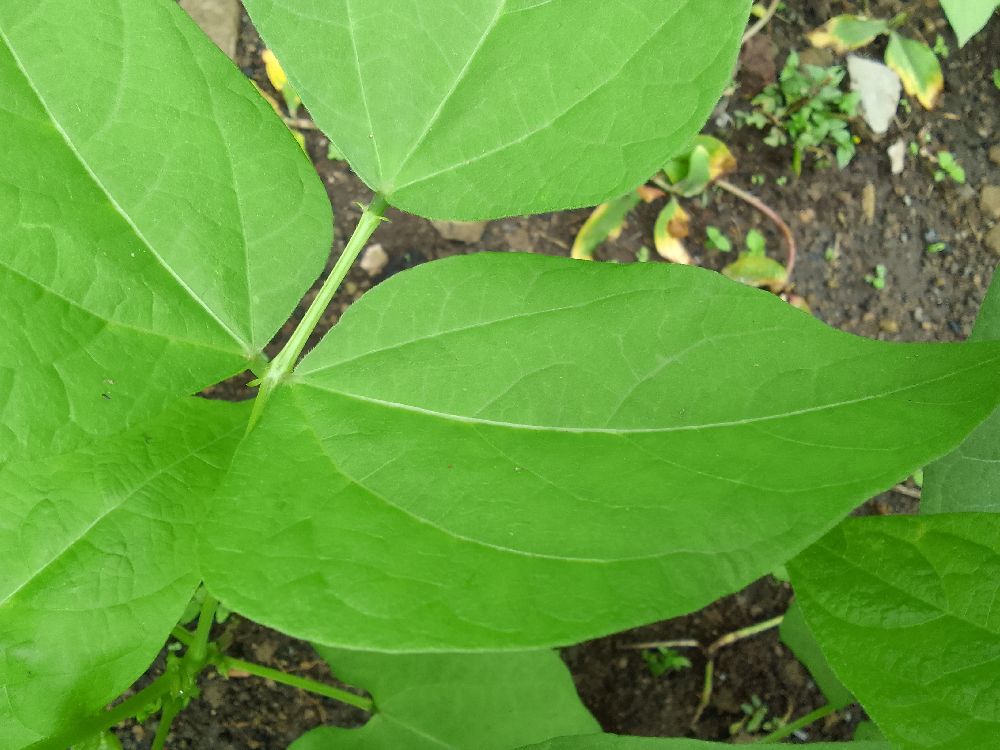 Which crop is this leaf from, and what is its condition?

common bean, healthy
